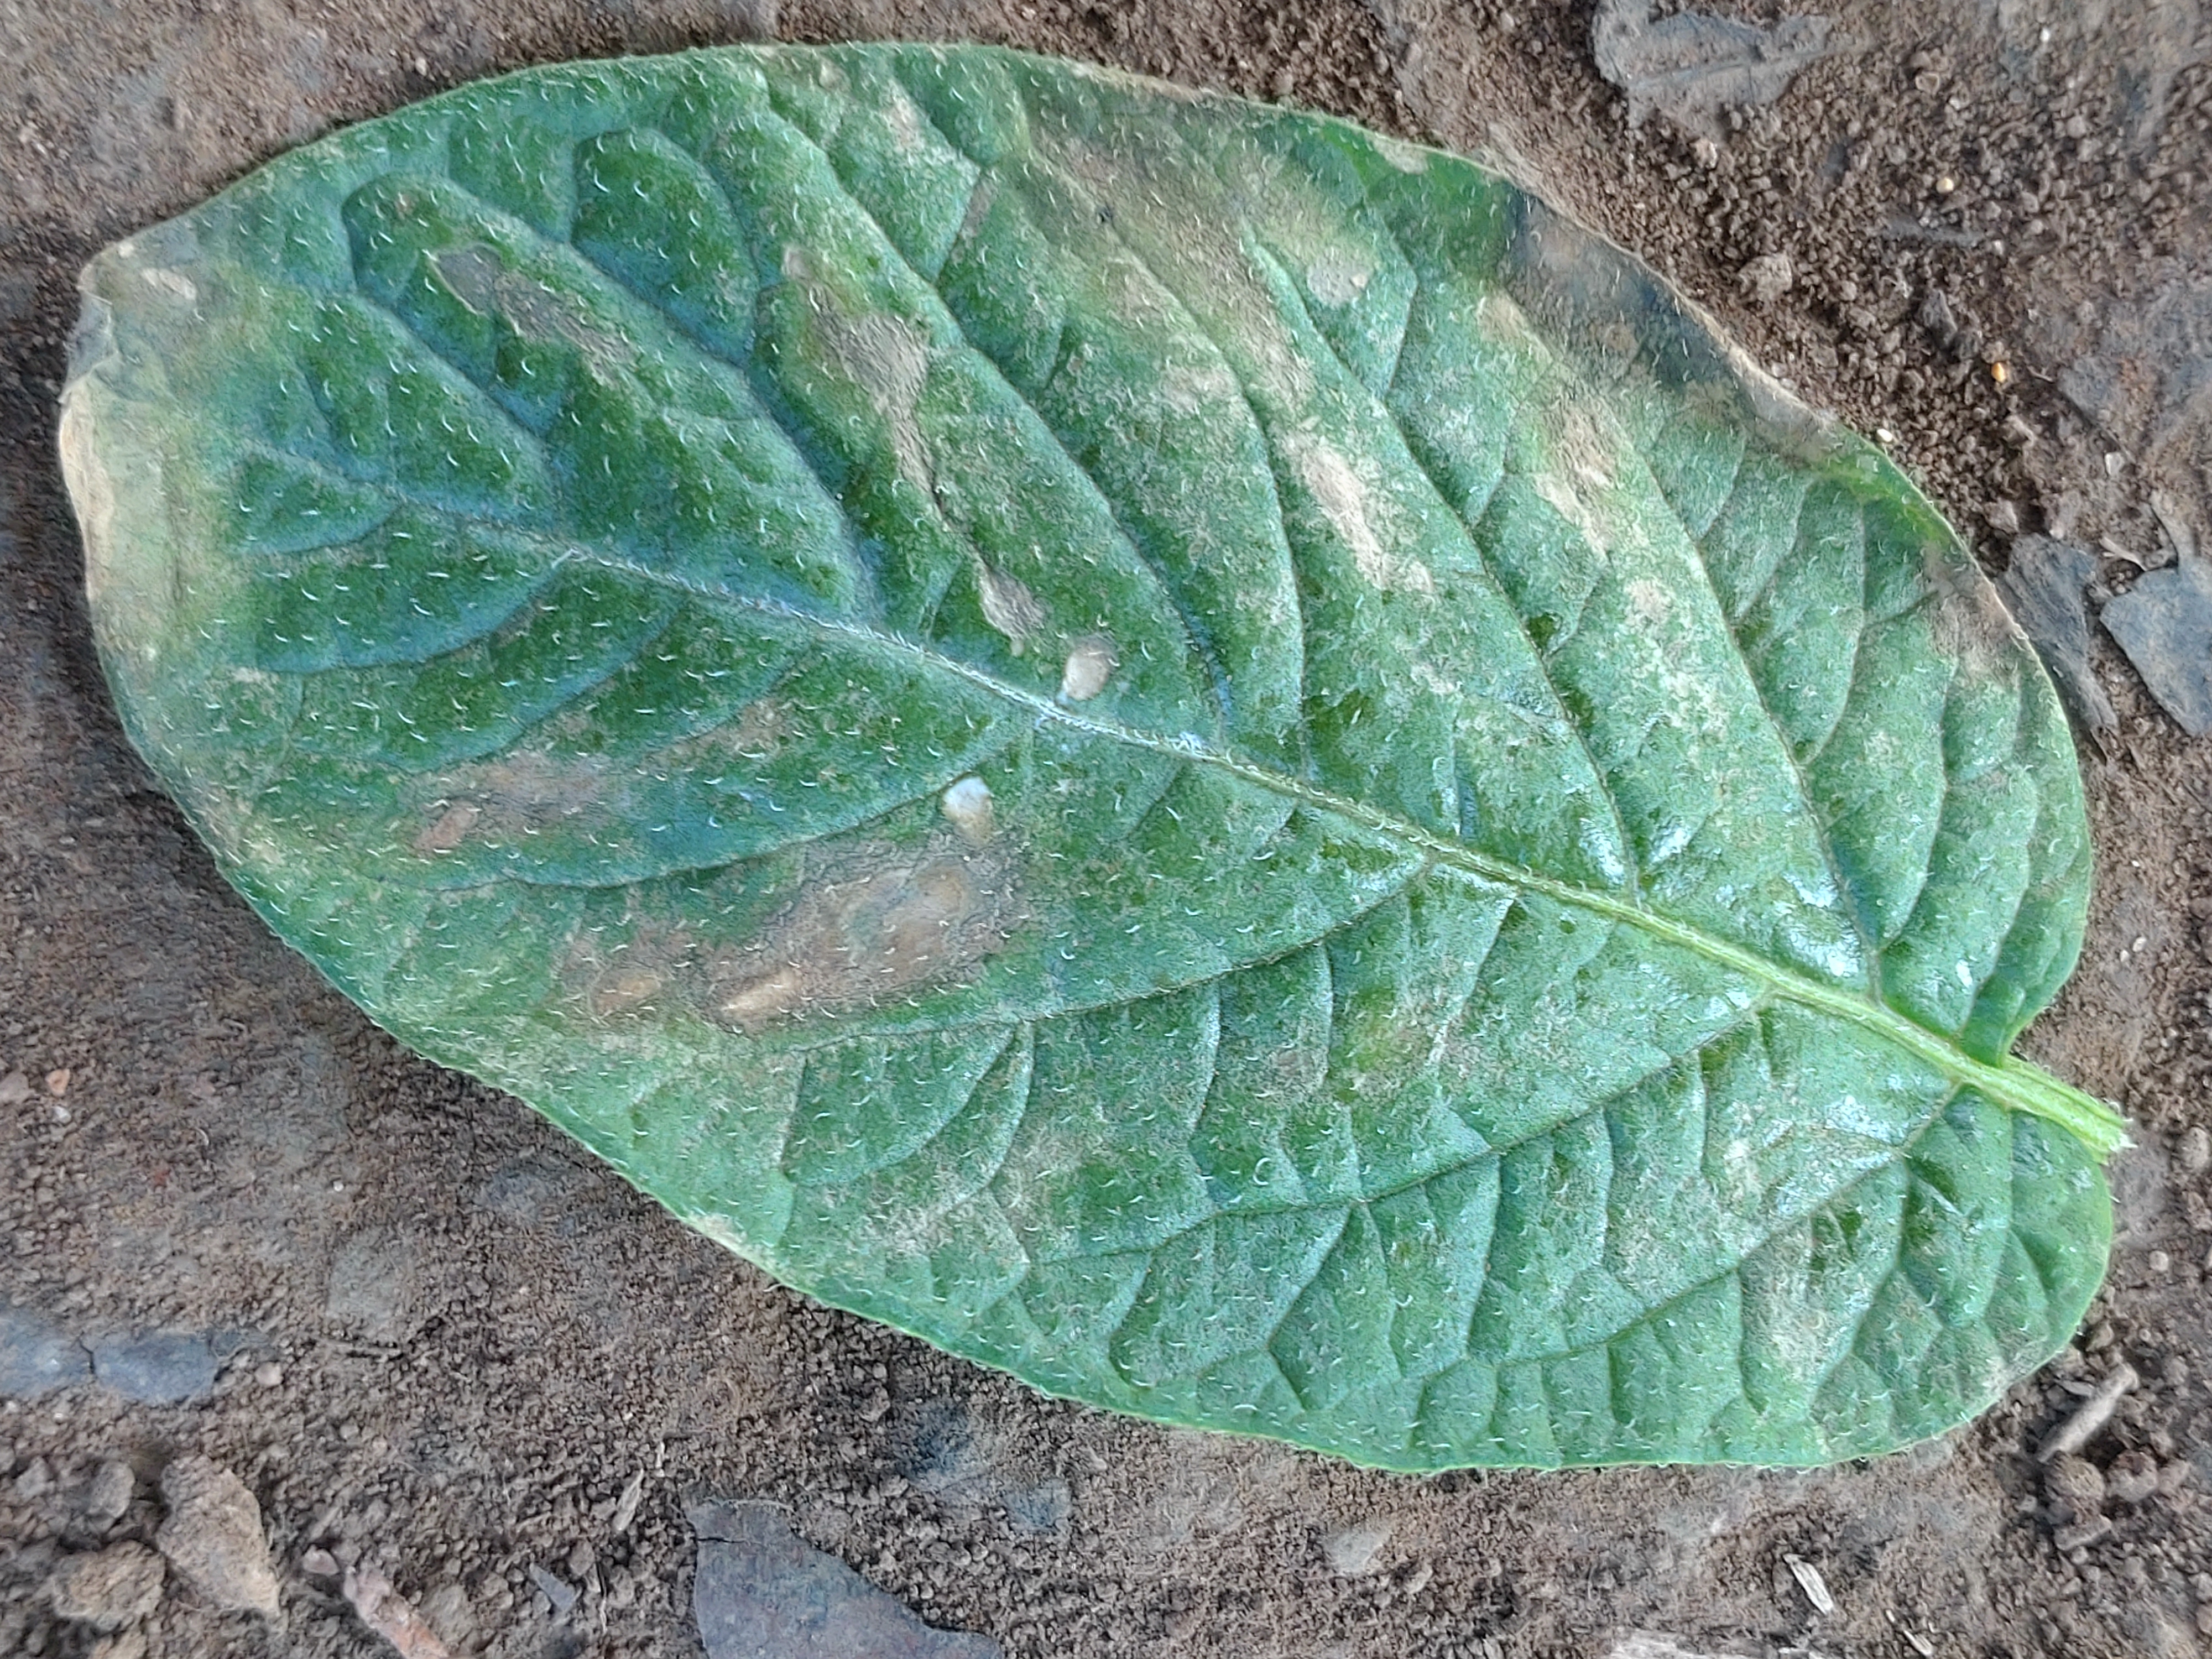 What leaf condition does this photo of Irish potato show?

early blight
